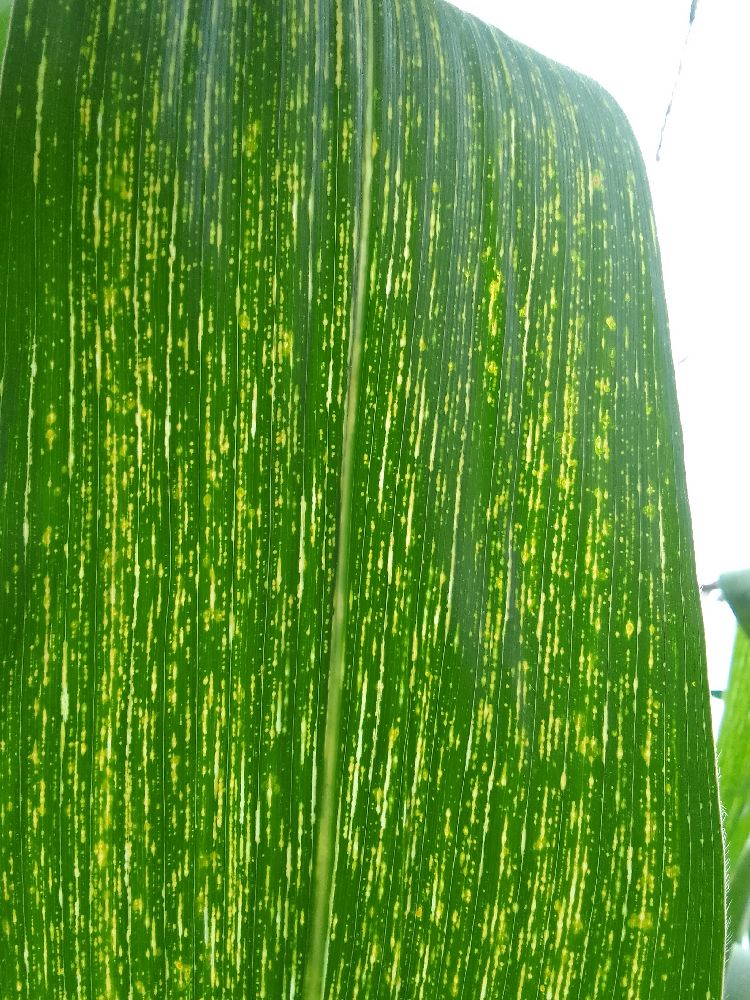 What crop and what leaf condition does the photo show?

maize, maize streak virus
